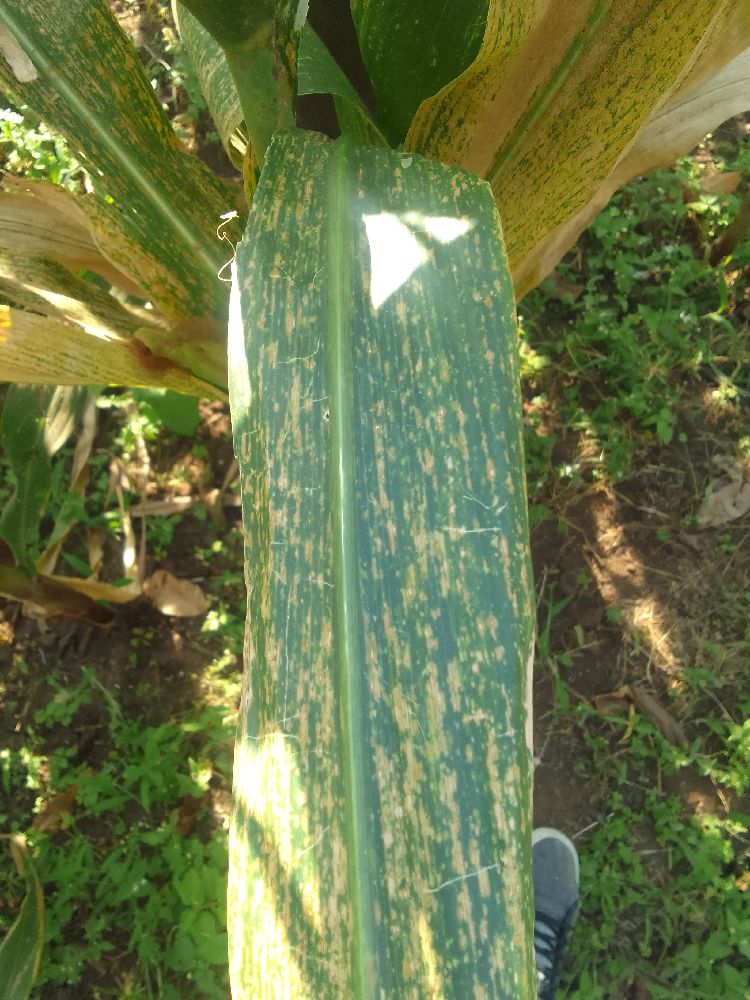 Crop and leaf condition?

maize, maize lethal necrosis
